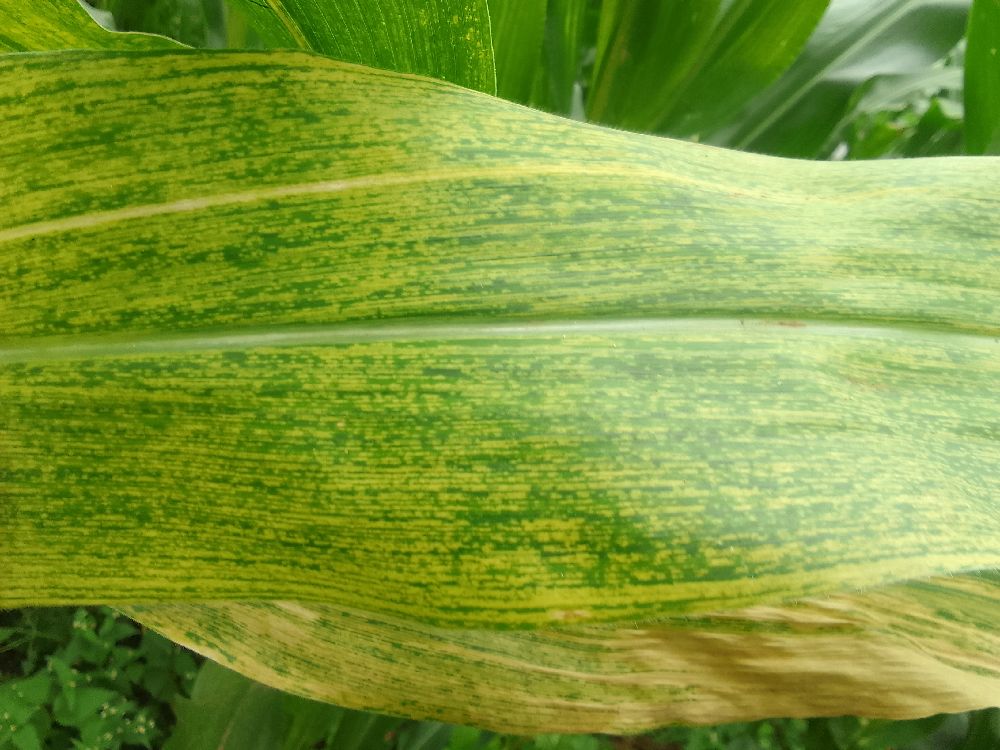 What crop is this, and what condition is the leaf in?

maize, maize lethal necrosis
